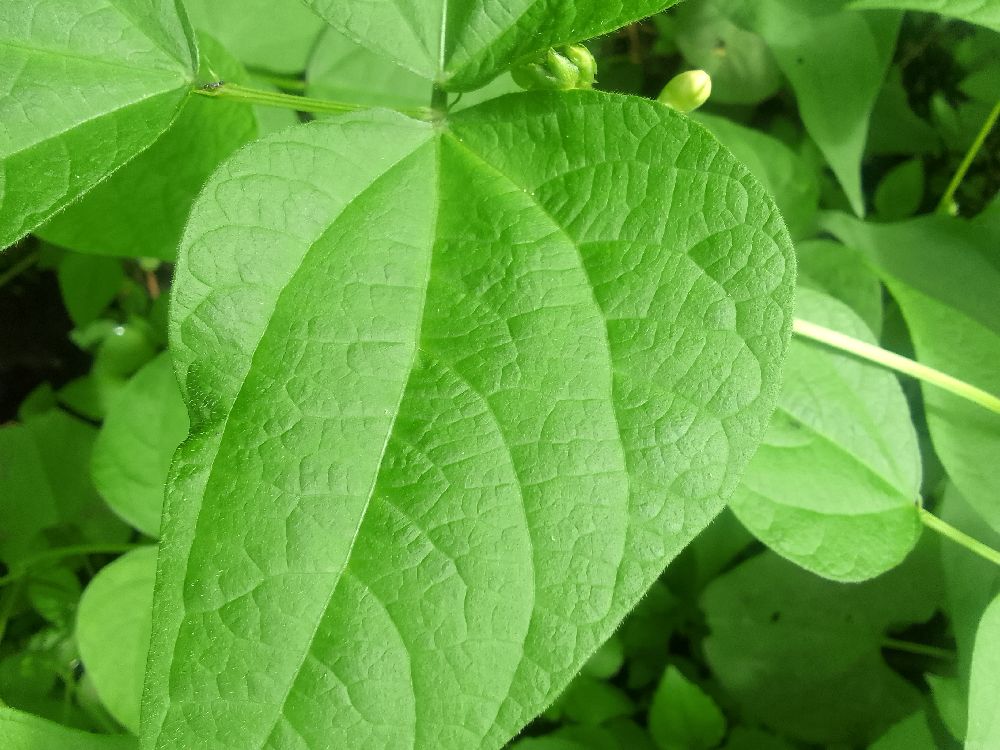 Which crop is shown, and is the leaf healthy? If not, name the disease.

common bean, healthy
